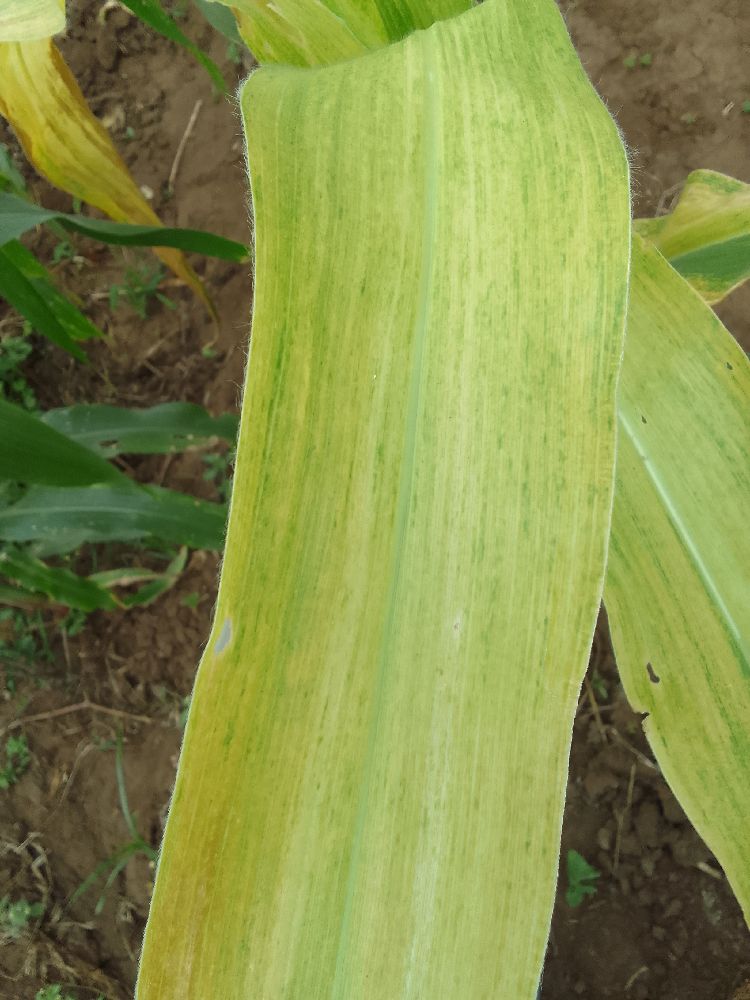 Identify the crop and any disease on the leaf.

maize, maize lethal necrosis
